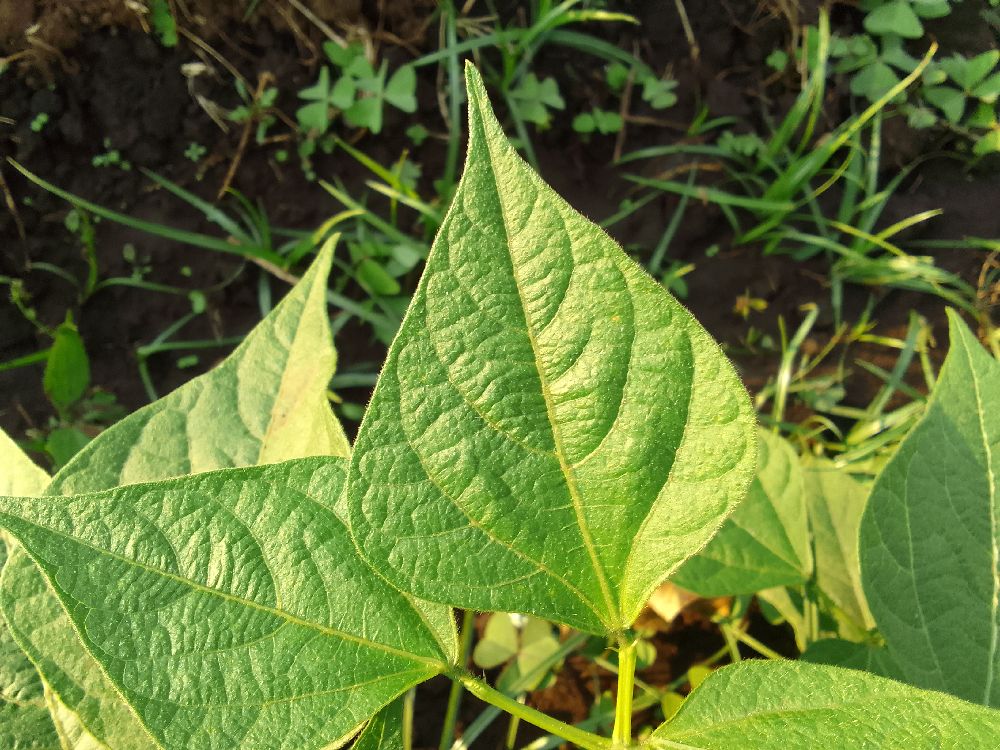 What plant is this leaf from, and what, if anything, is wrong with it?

common bean, healthy
